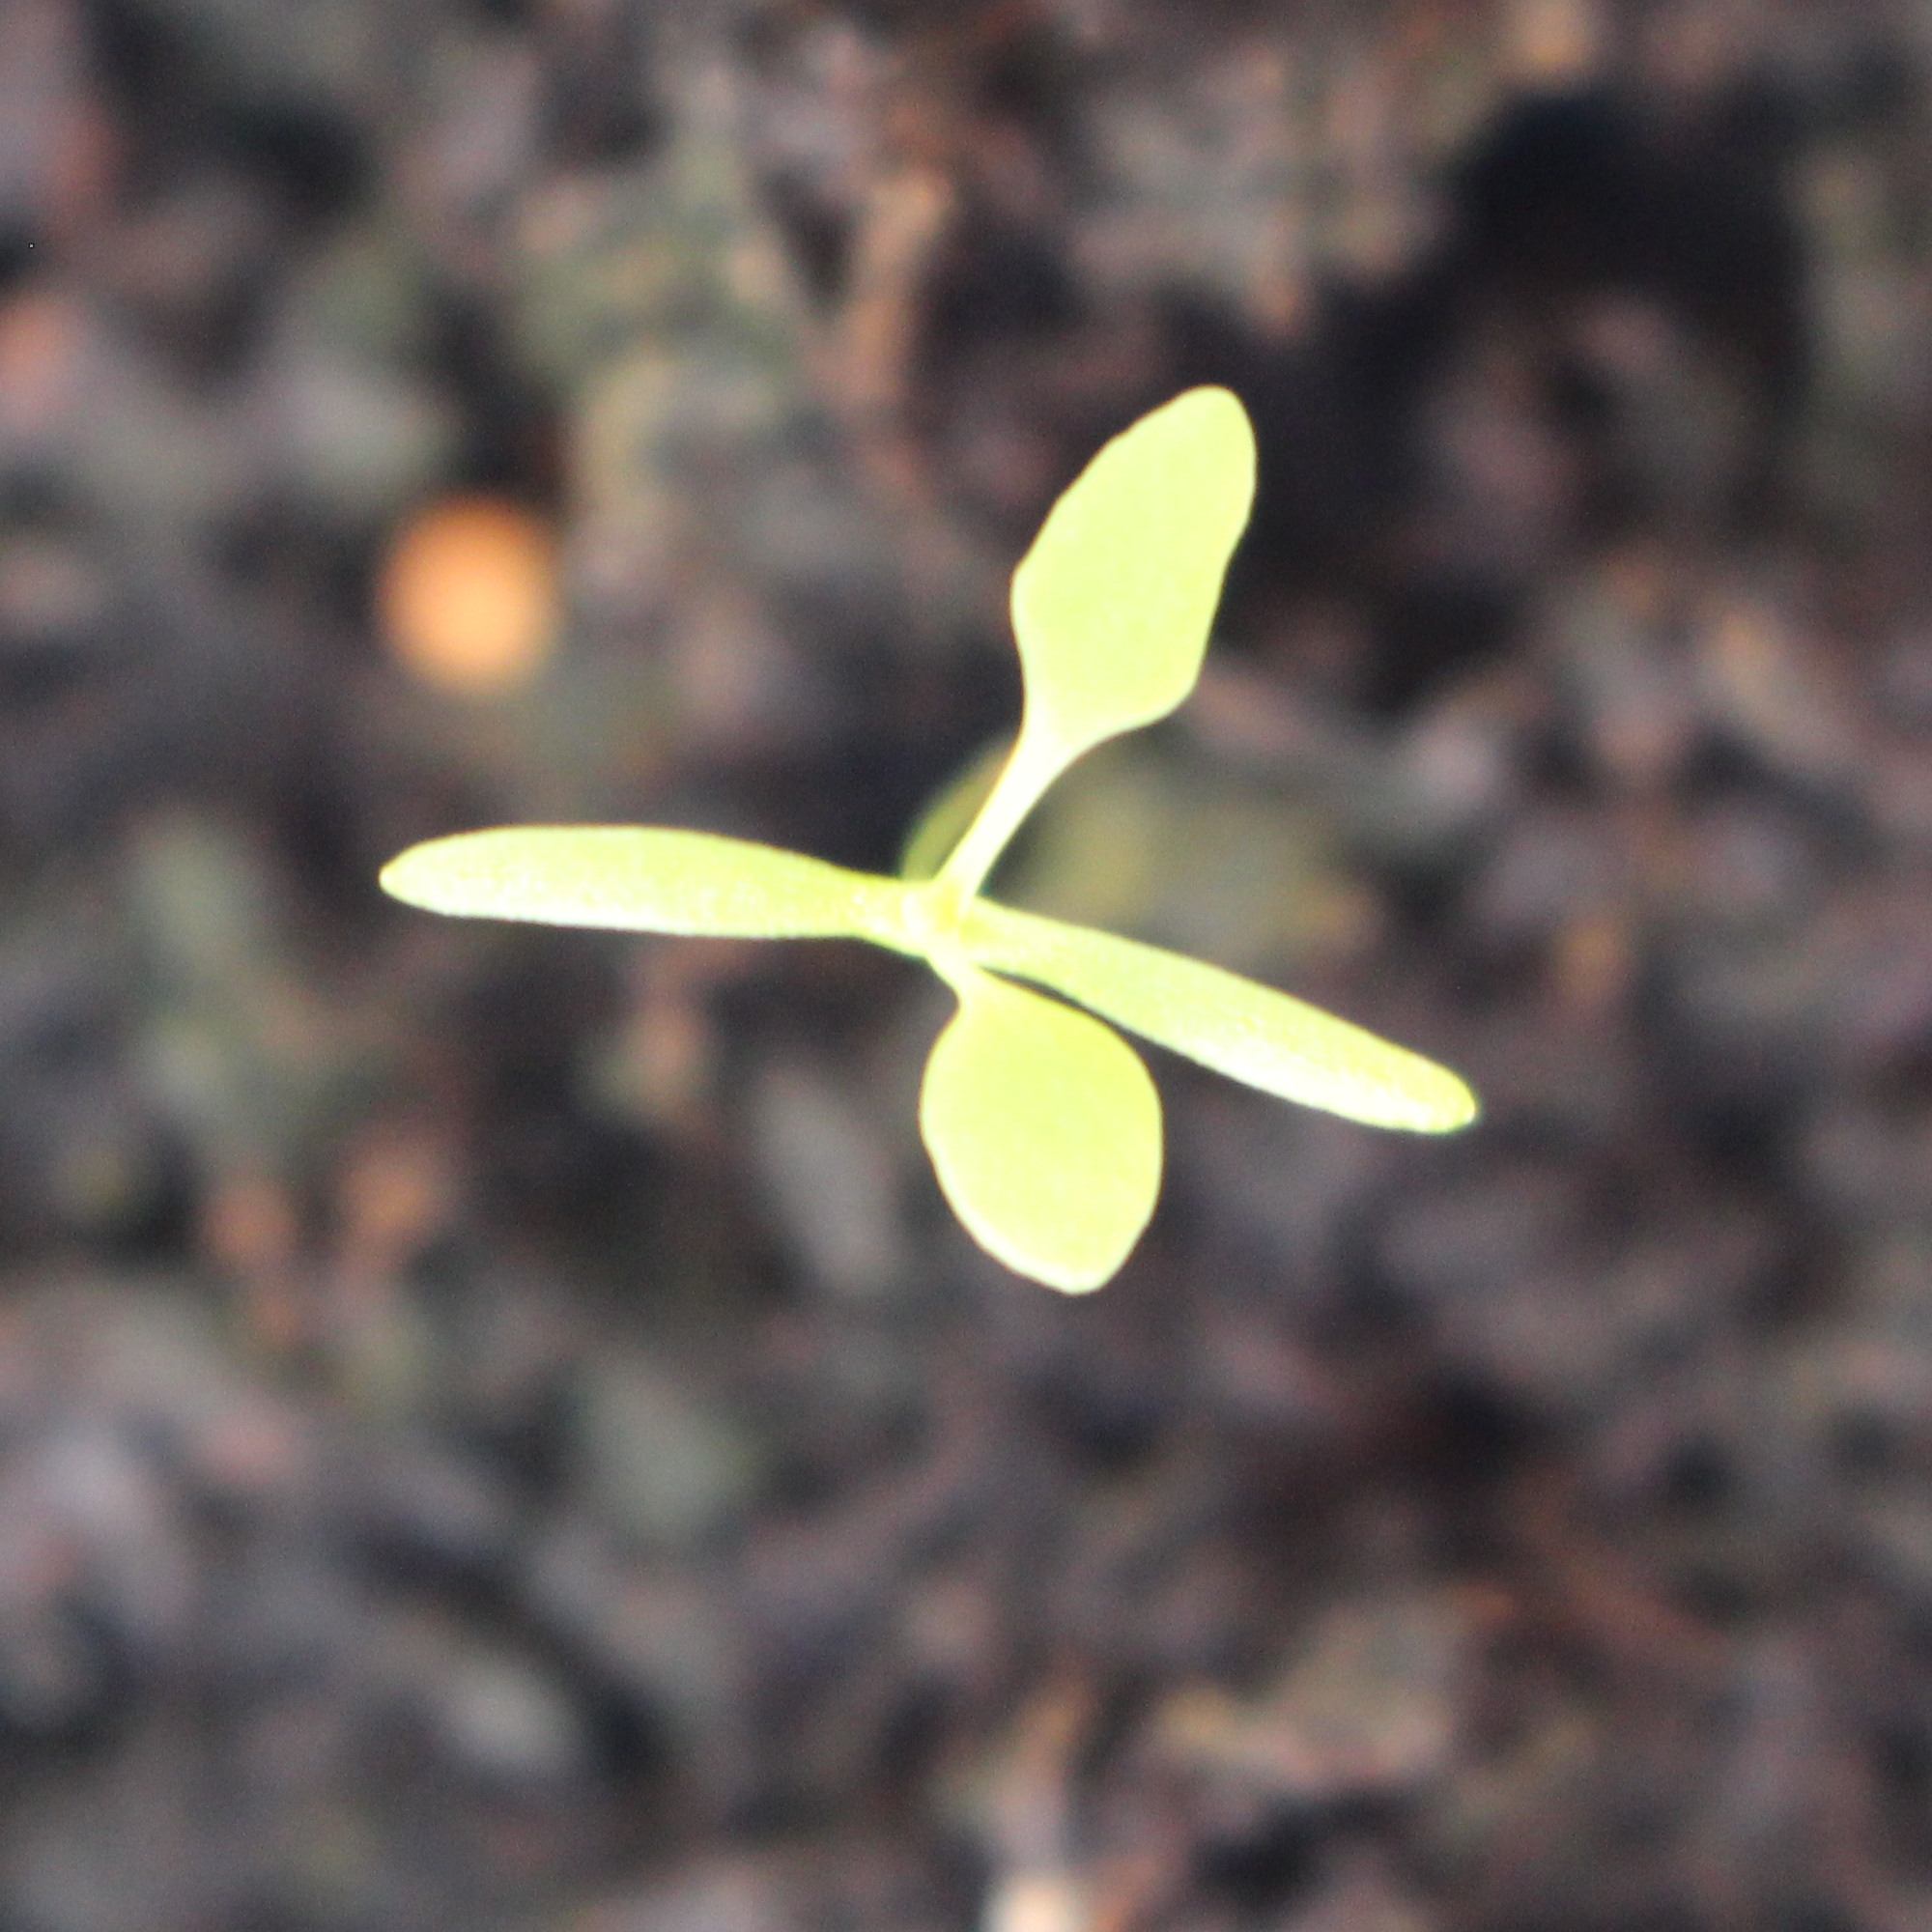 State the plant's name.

Papaver rhoeas
